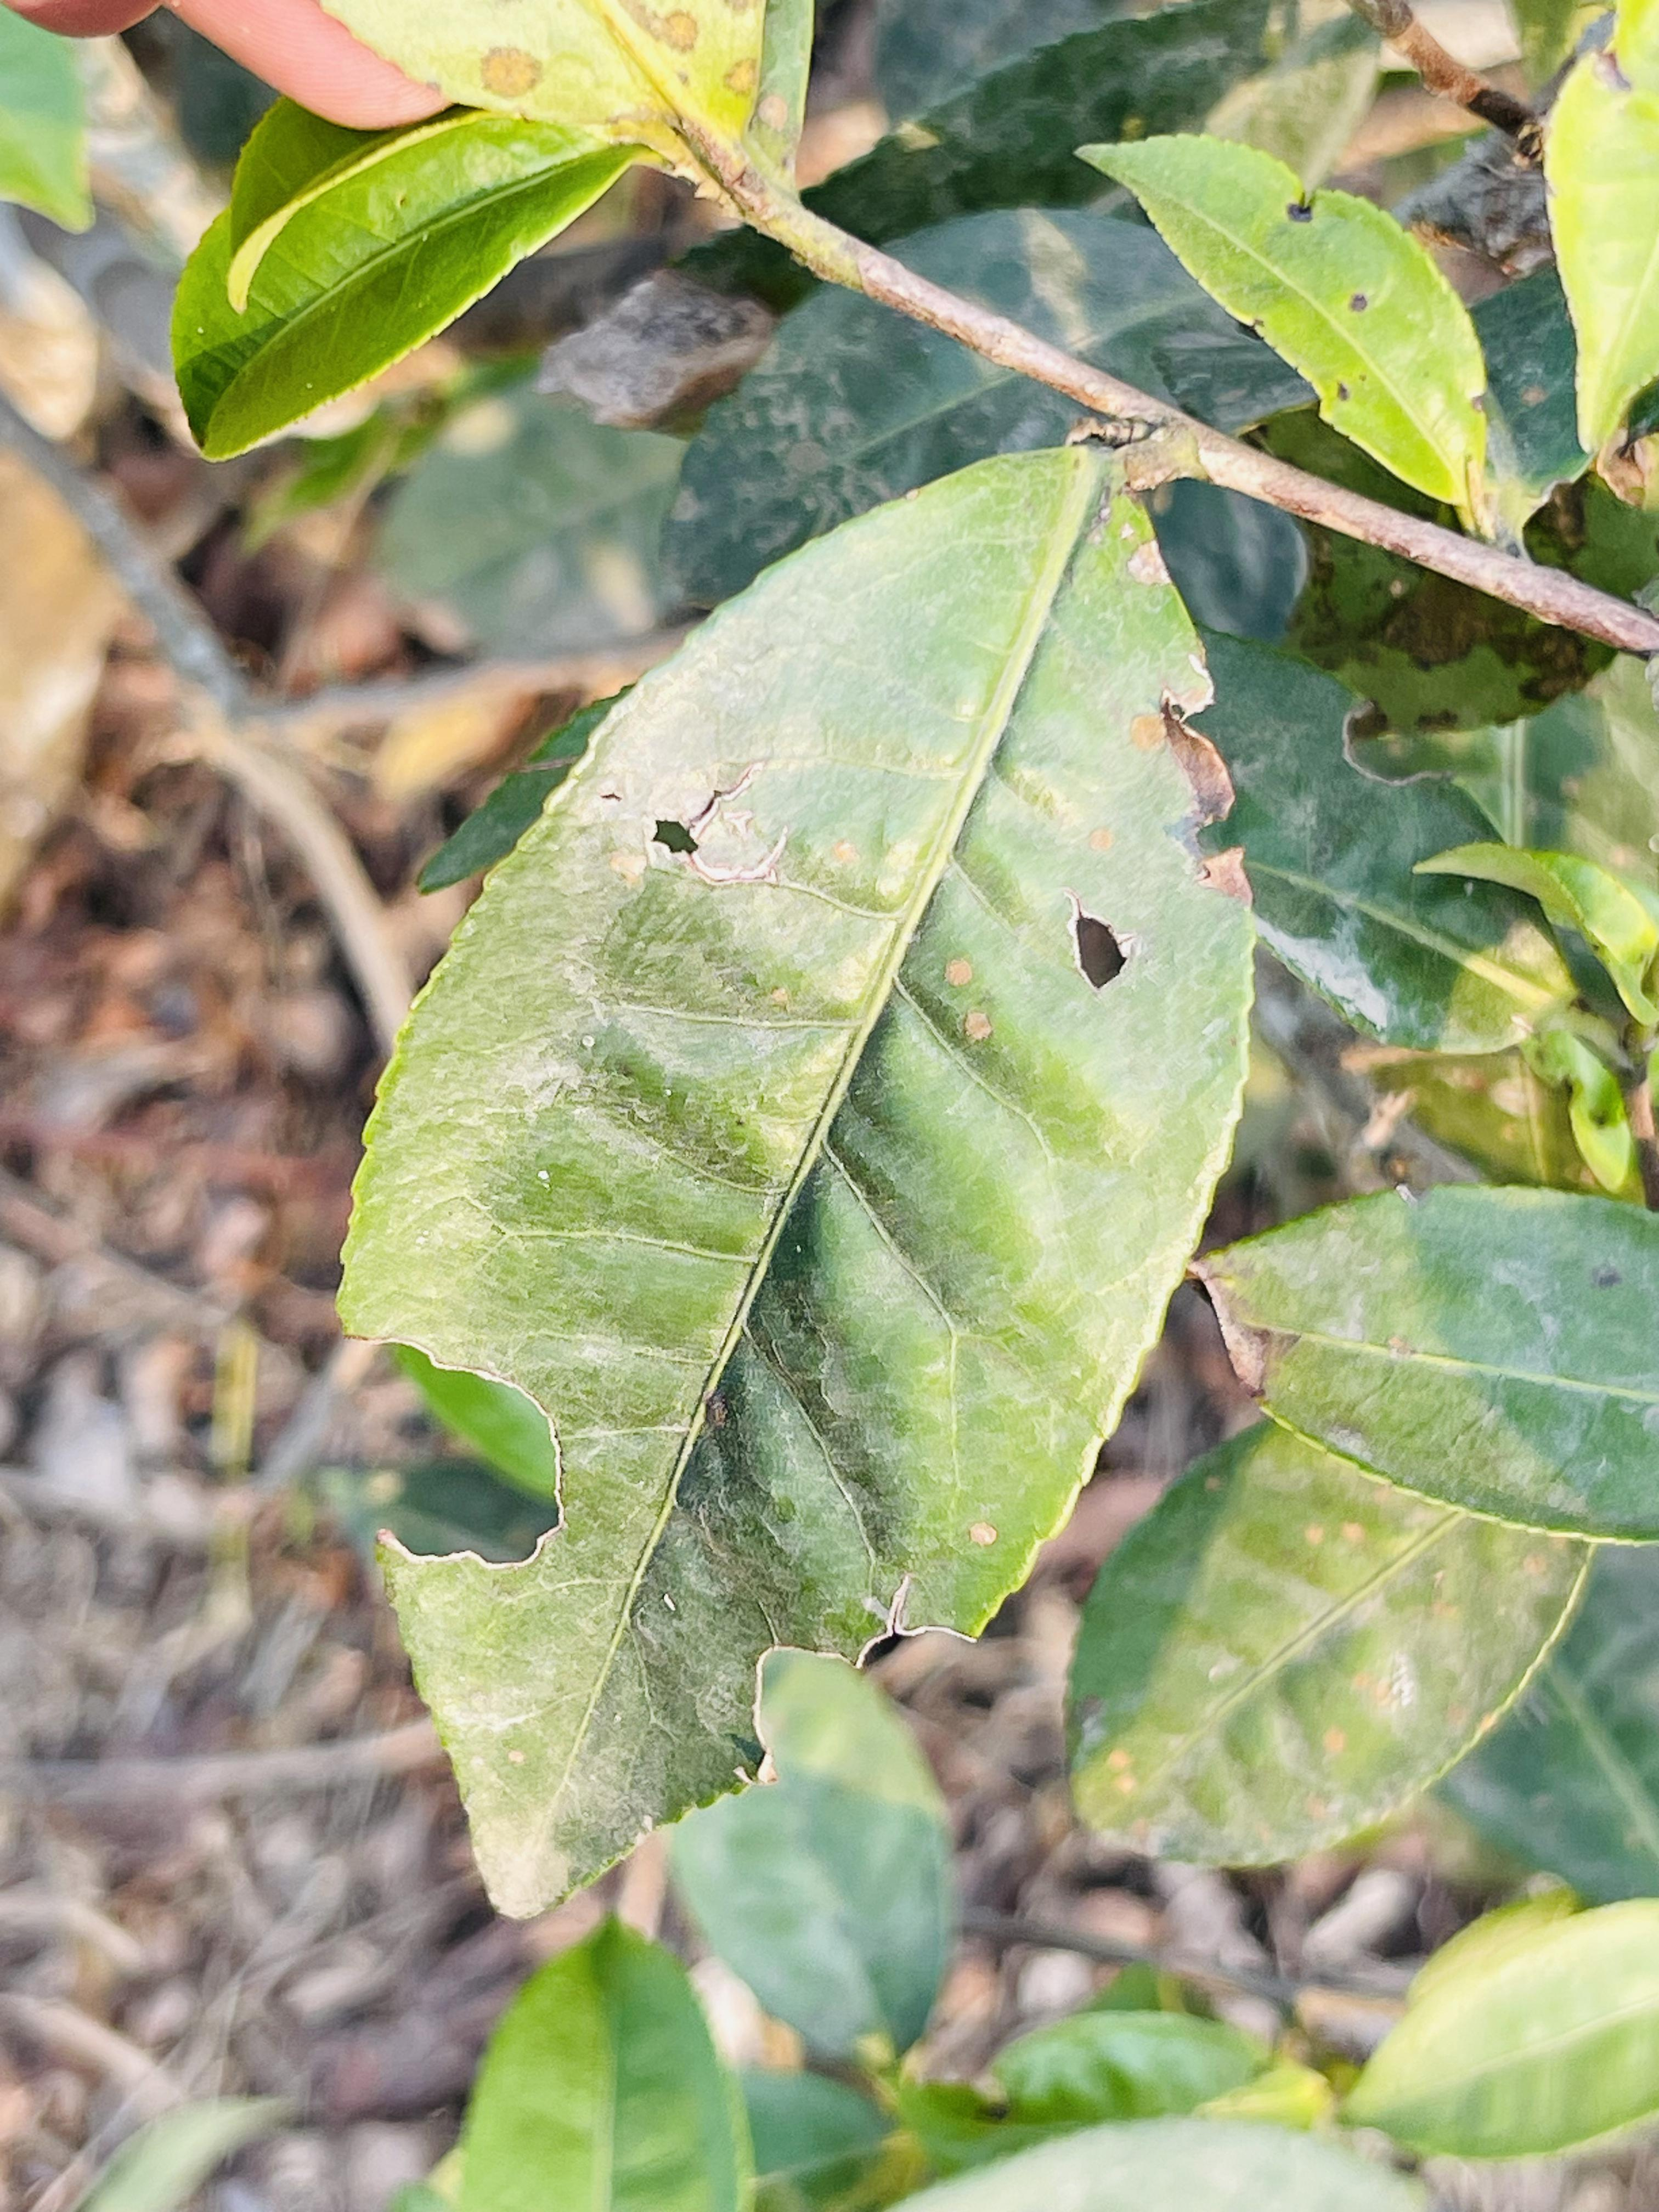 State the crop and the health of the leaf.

tea, red rust
